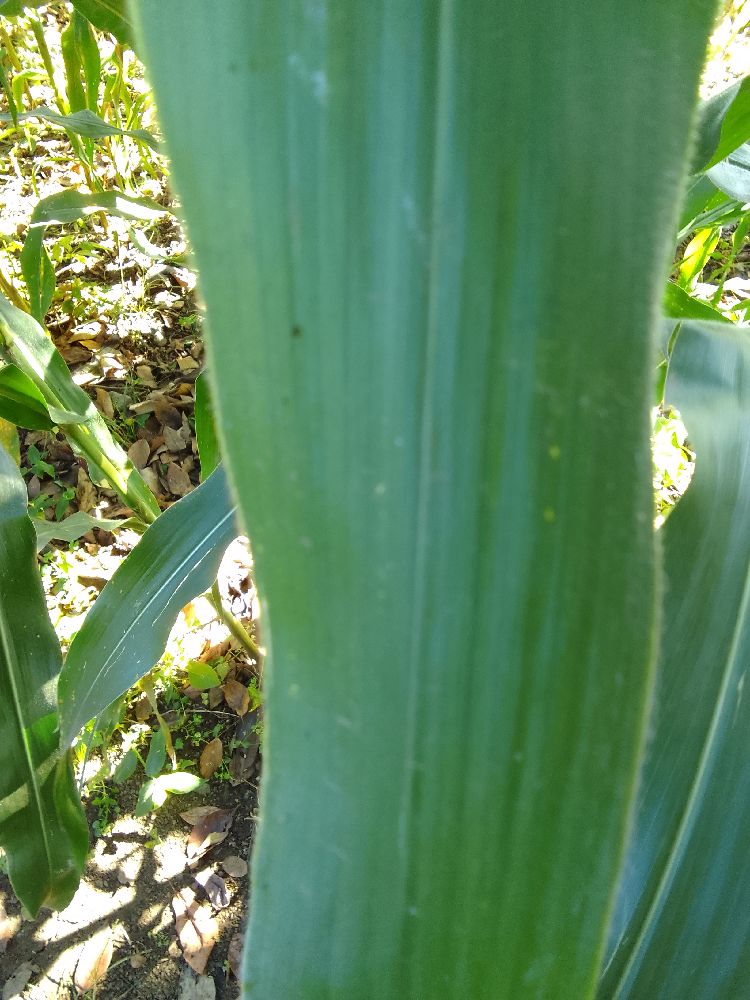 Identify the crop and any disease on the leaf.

maize, healthy
